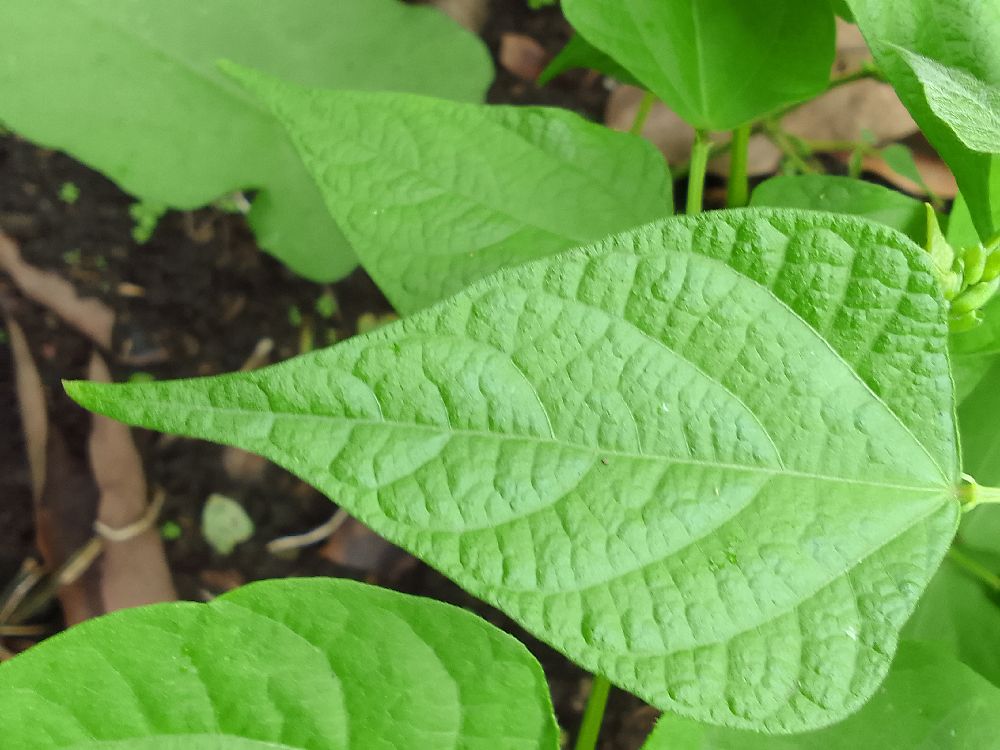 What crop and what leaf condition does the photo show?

common bean, healthy
